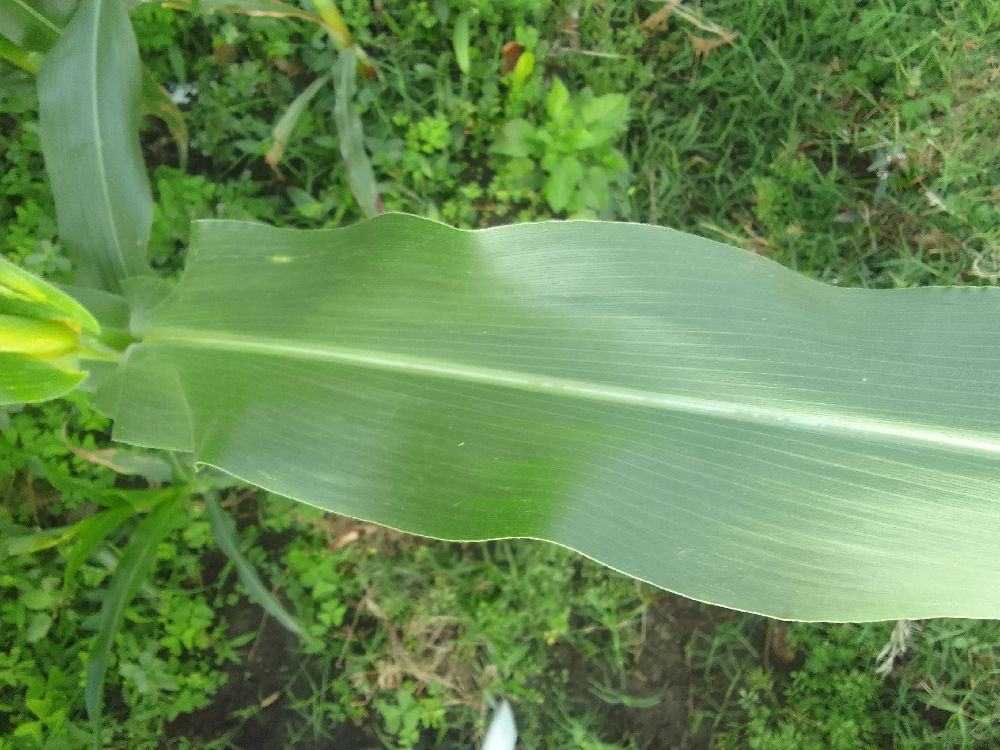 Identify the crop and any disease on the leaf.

maize, healthy
